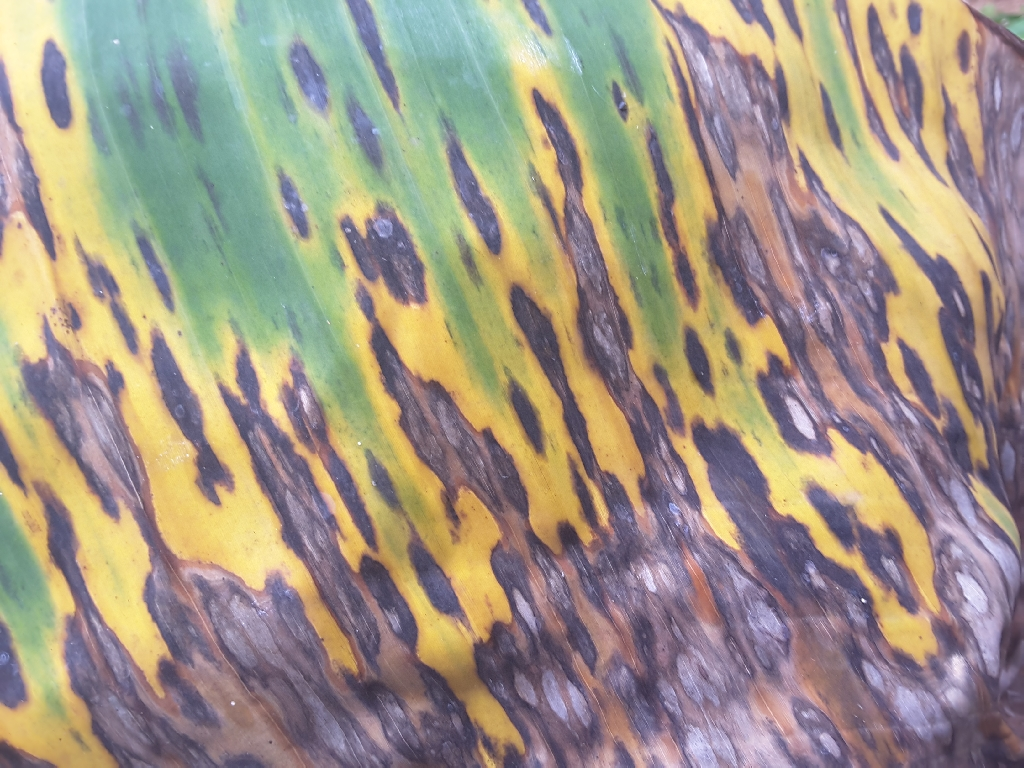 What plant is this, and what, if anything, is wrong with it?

banana, black sigatoka
